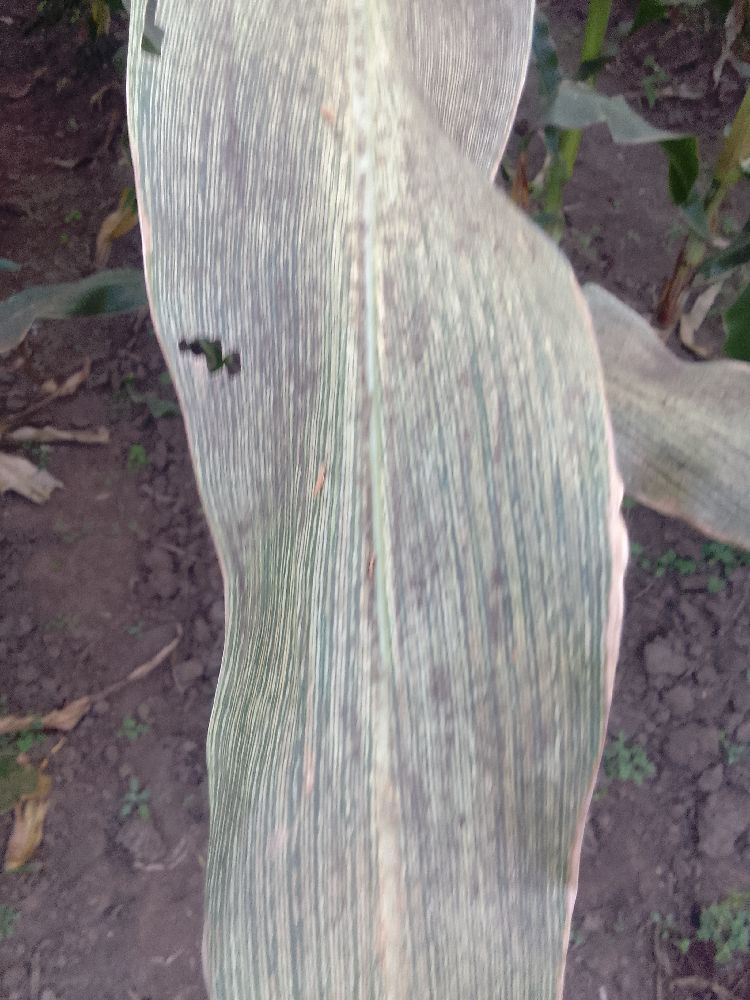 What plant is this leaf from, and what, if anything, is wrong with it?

maize, maize streak virus
